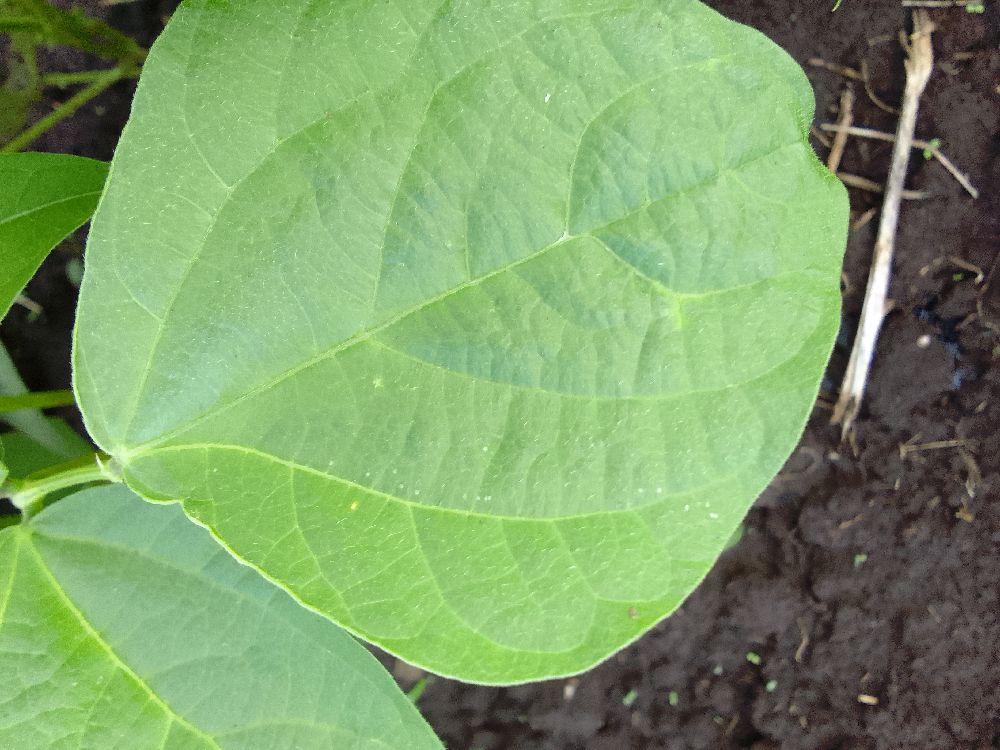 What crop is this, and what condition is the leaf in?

common bean, healthy
